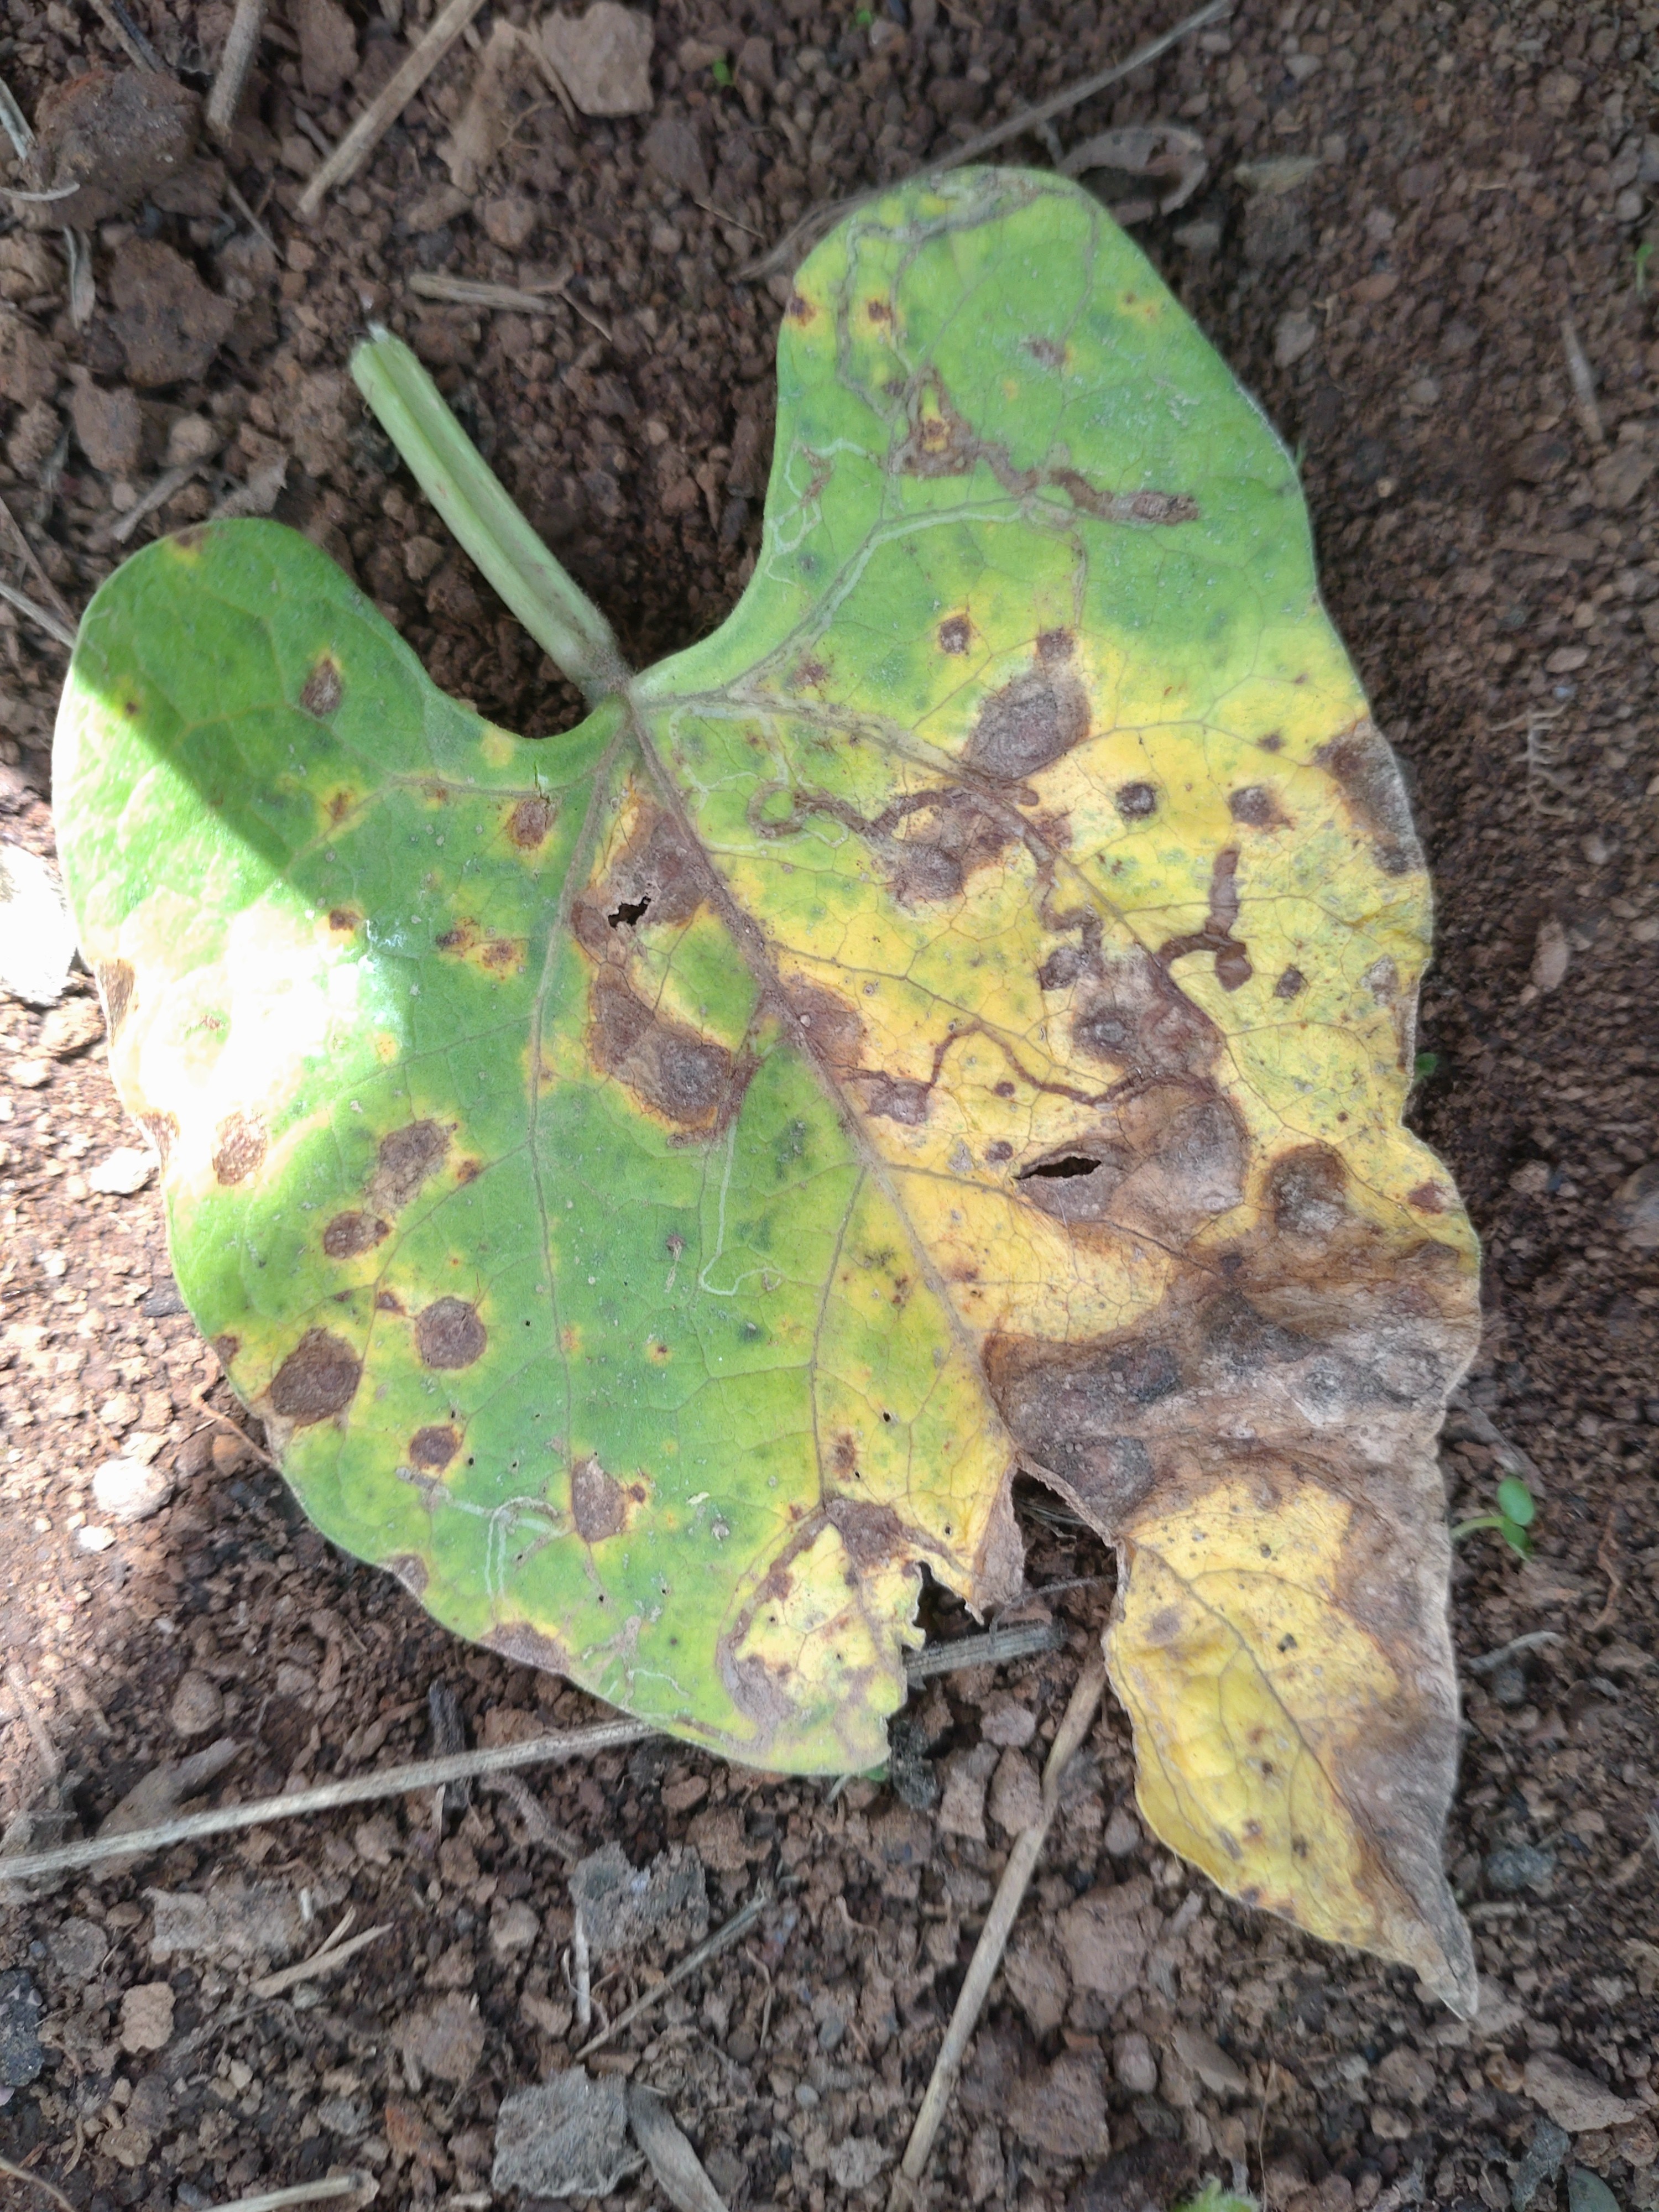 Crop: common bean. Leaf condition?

rust
